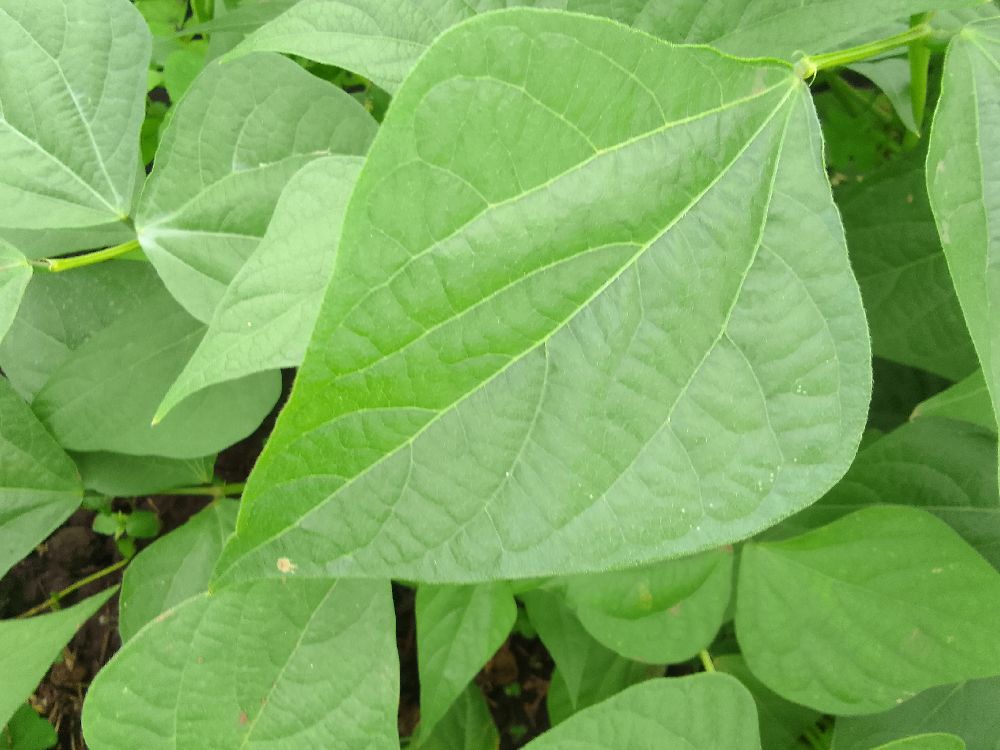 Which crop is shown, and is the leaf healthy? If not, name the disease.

common bean, healthy
